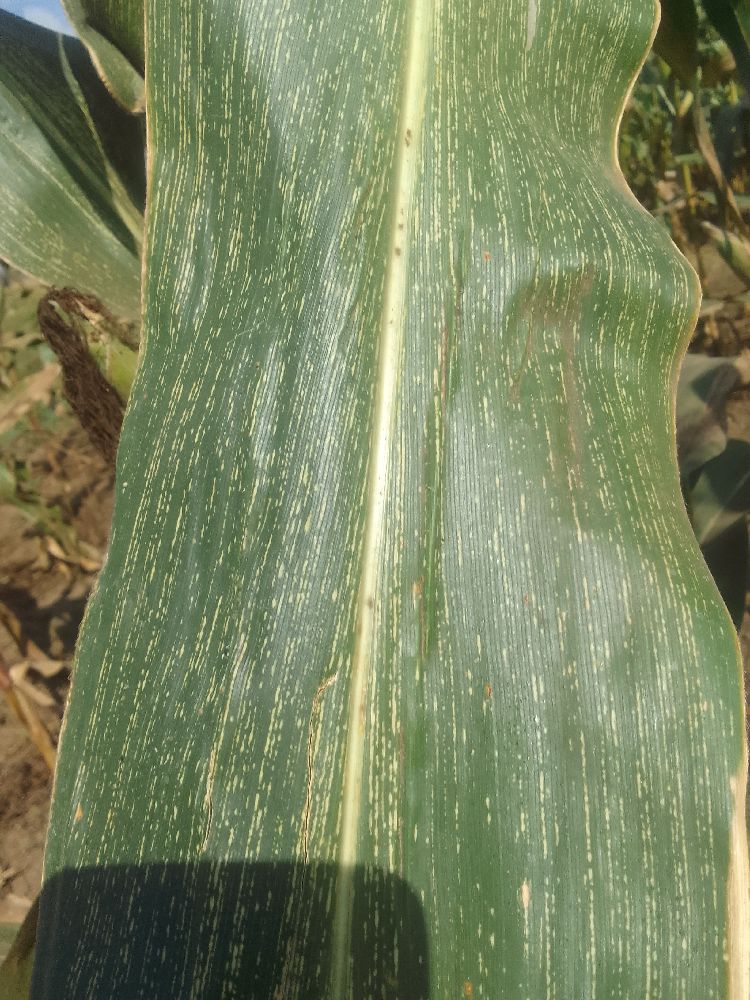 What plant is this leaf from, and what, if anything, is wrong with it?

maize, maize streak virus
